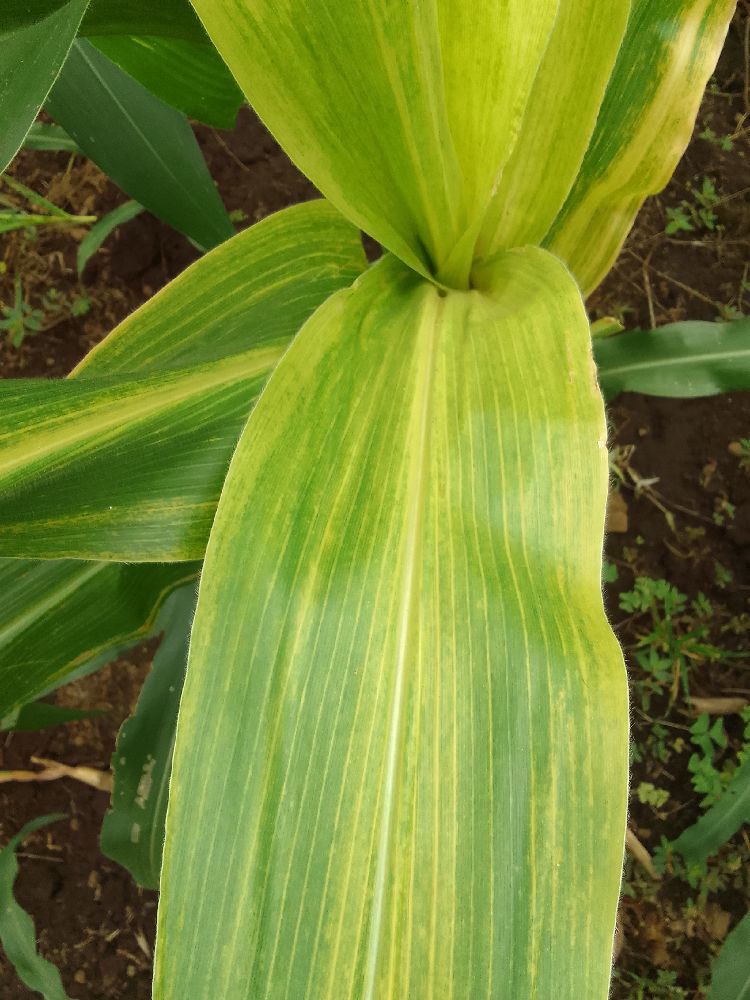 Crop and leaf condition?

maize, maize lethal necrosis
